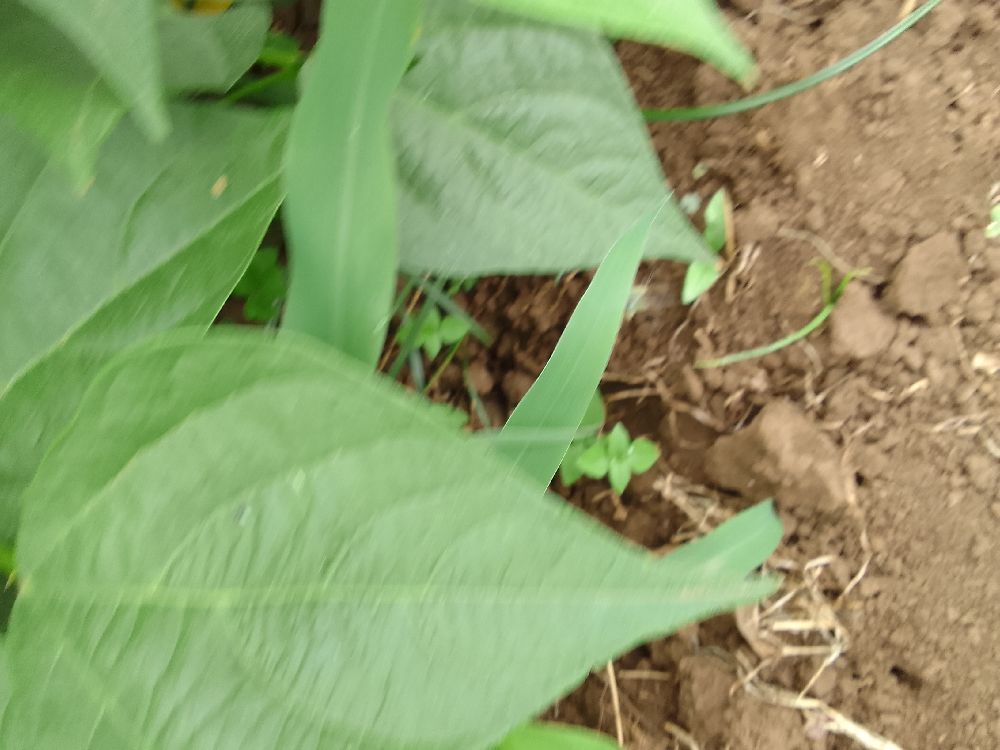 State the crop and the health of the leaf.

common bean, healthy
